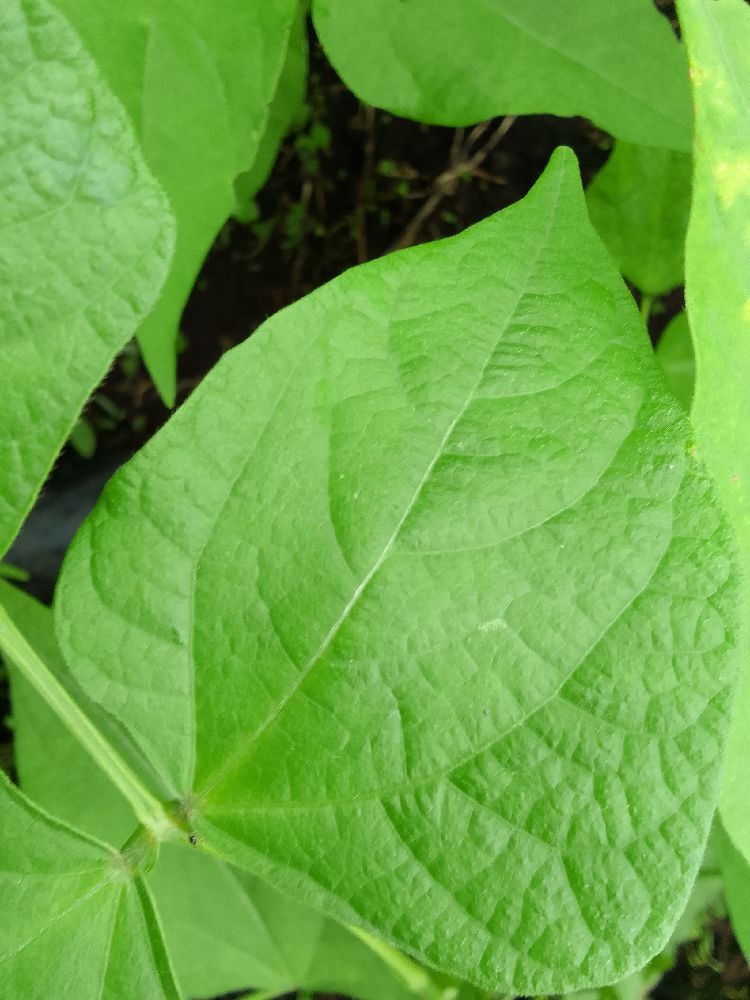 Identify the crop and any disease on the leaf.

common bean, healthy
